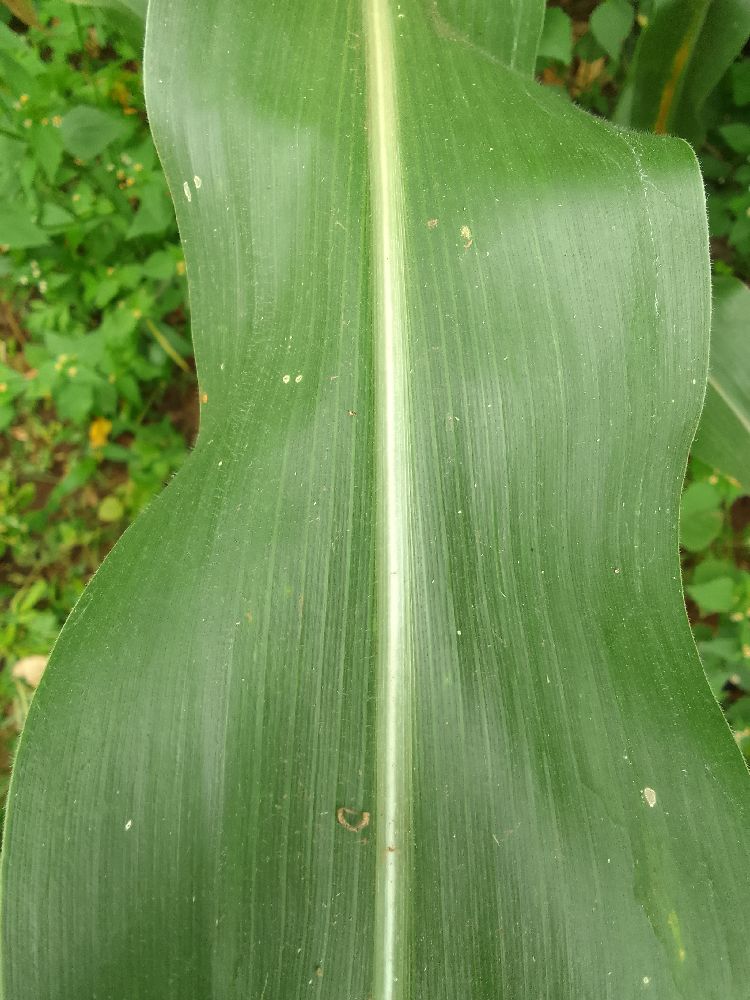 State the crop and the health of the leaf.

maize, healthy
